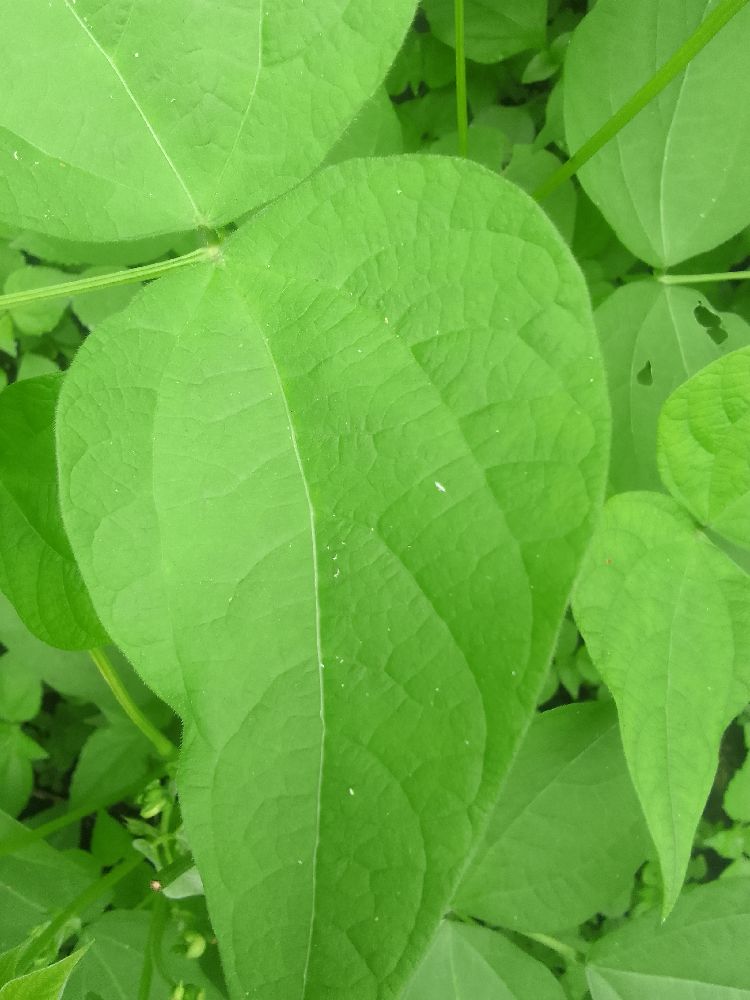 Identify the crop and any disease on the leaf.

common bean, healthy
